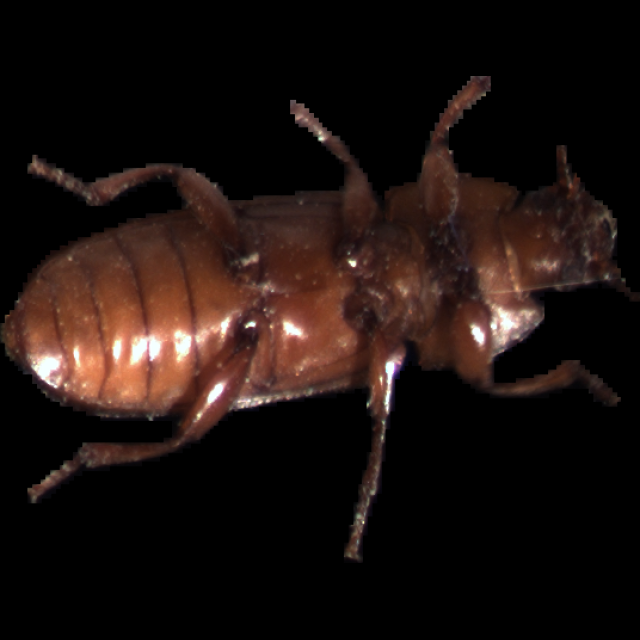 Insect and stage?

mealworm beetle
